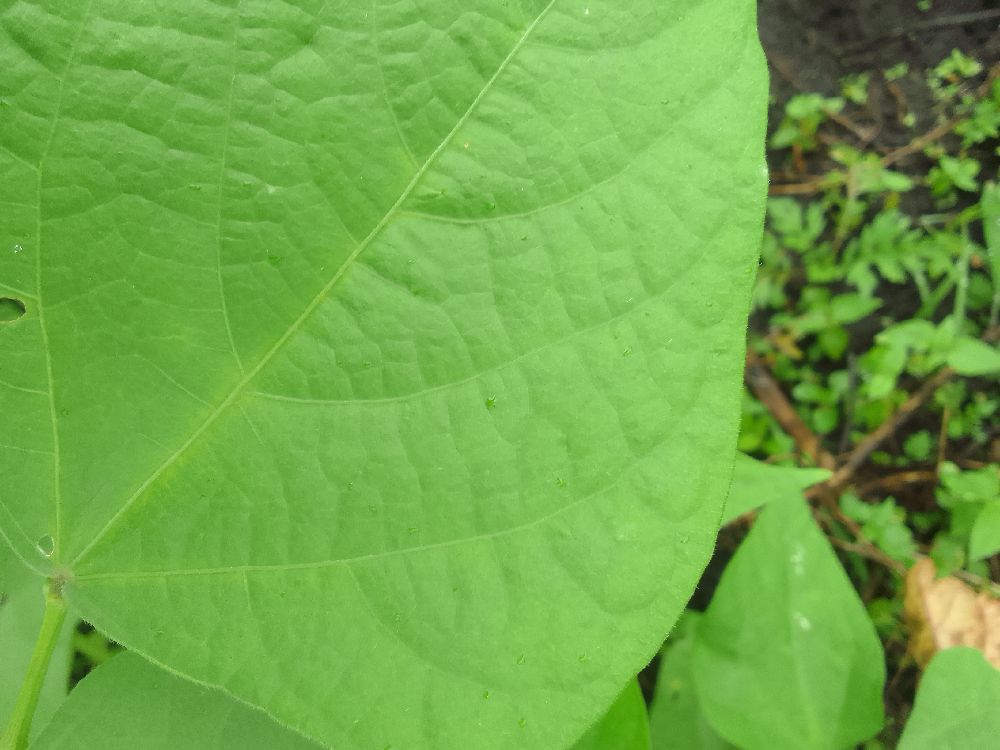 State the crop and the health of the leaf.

common bean, healthy
